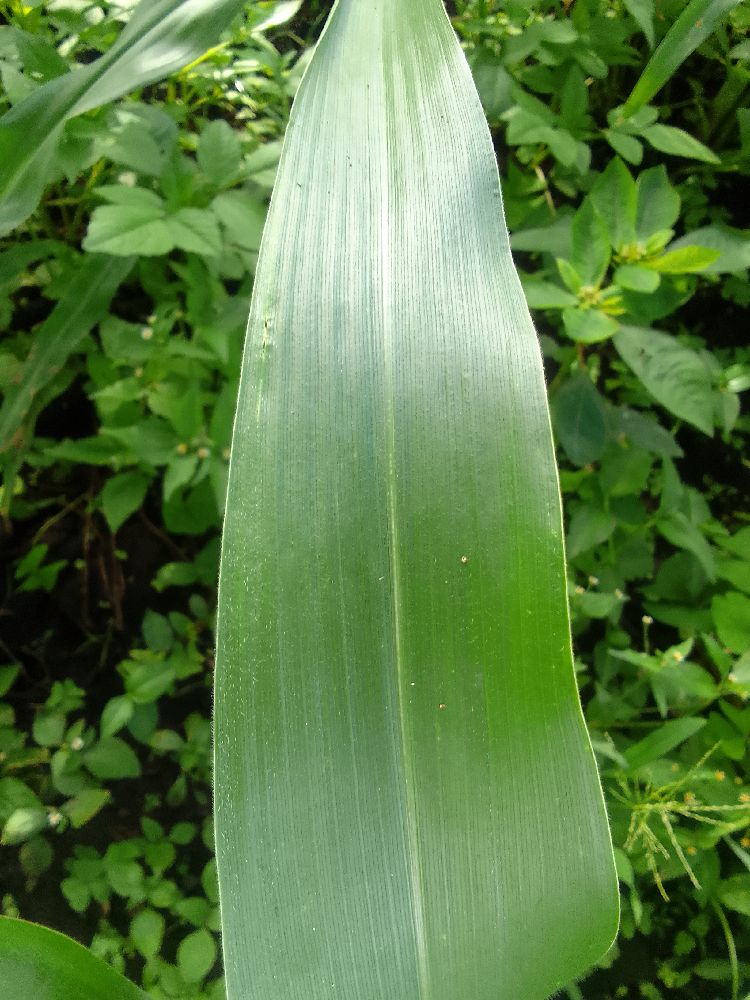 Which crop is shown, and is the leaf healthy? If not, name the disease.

maize, healthy
